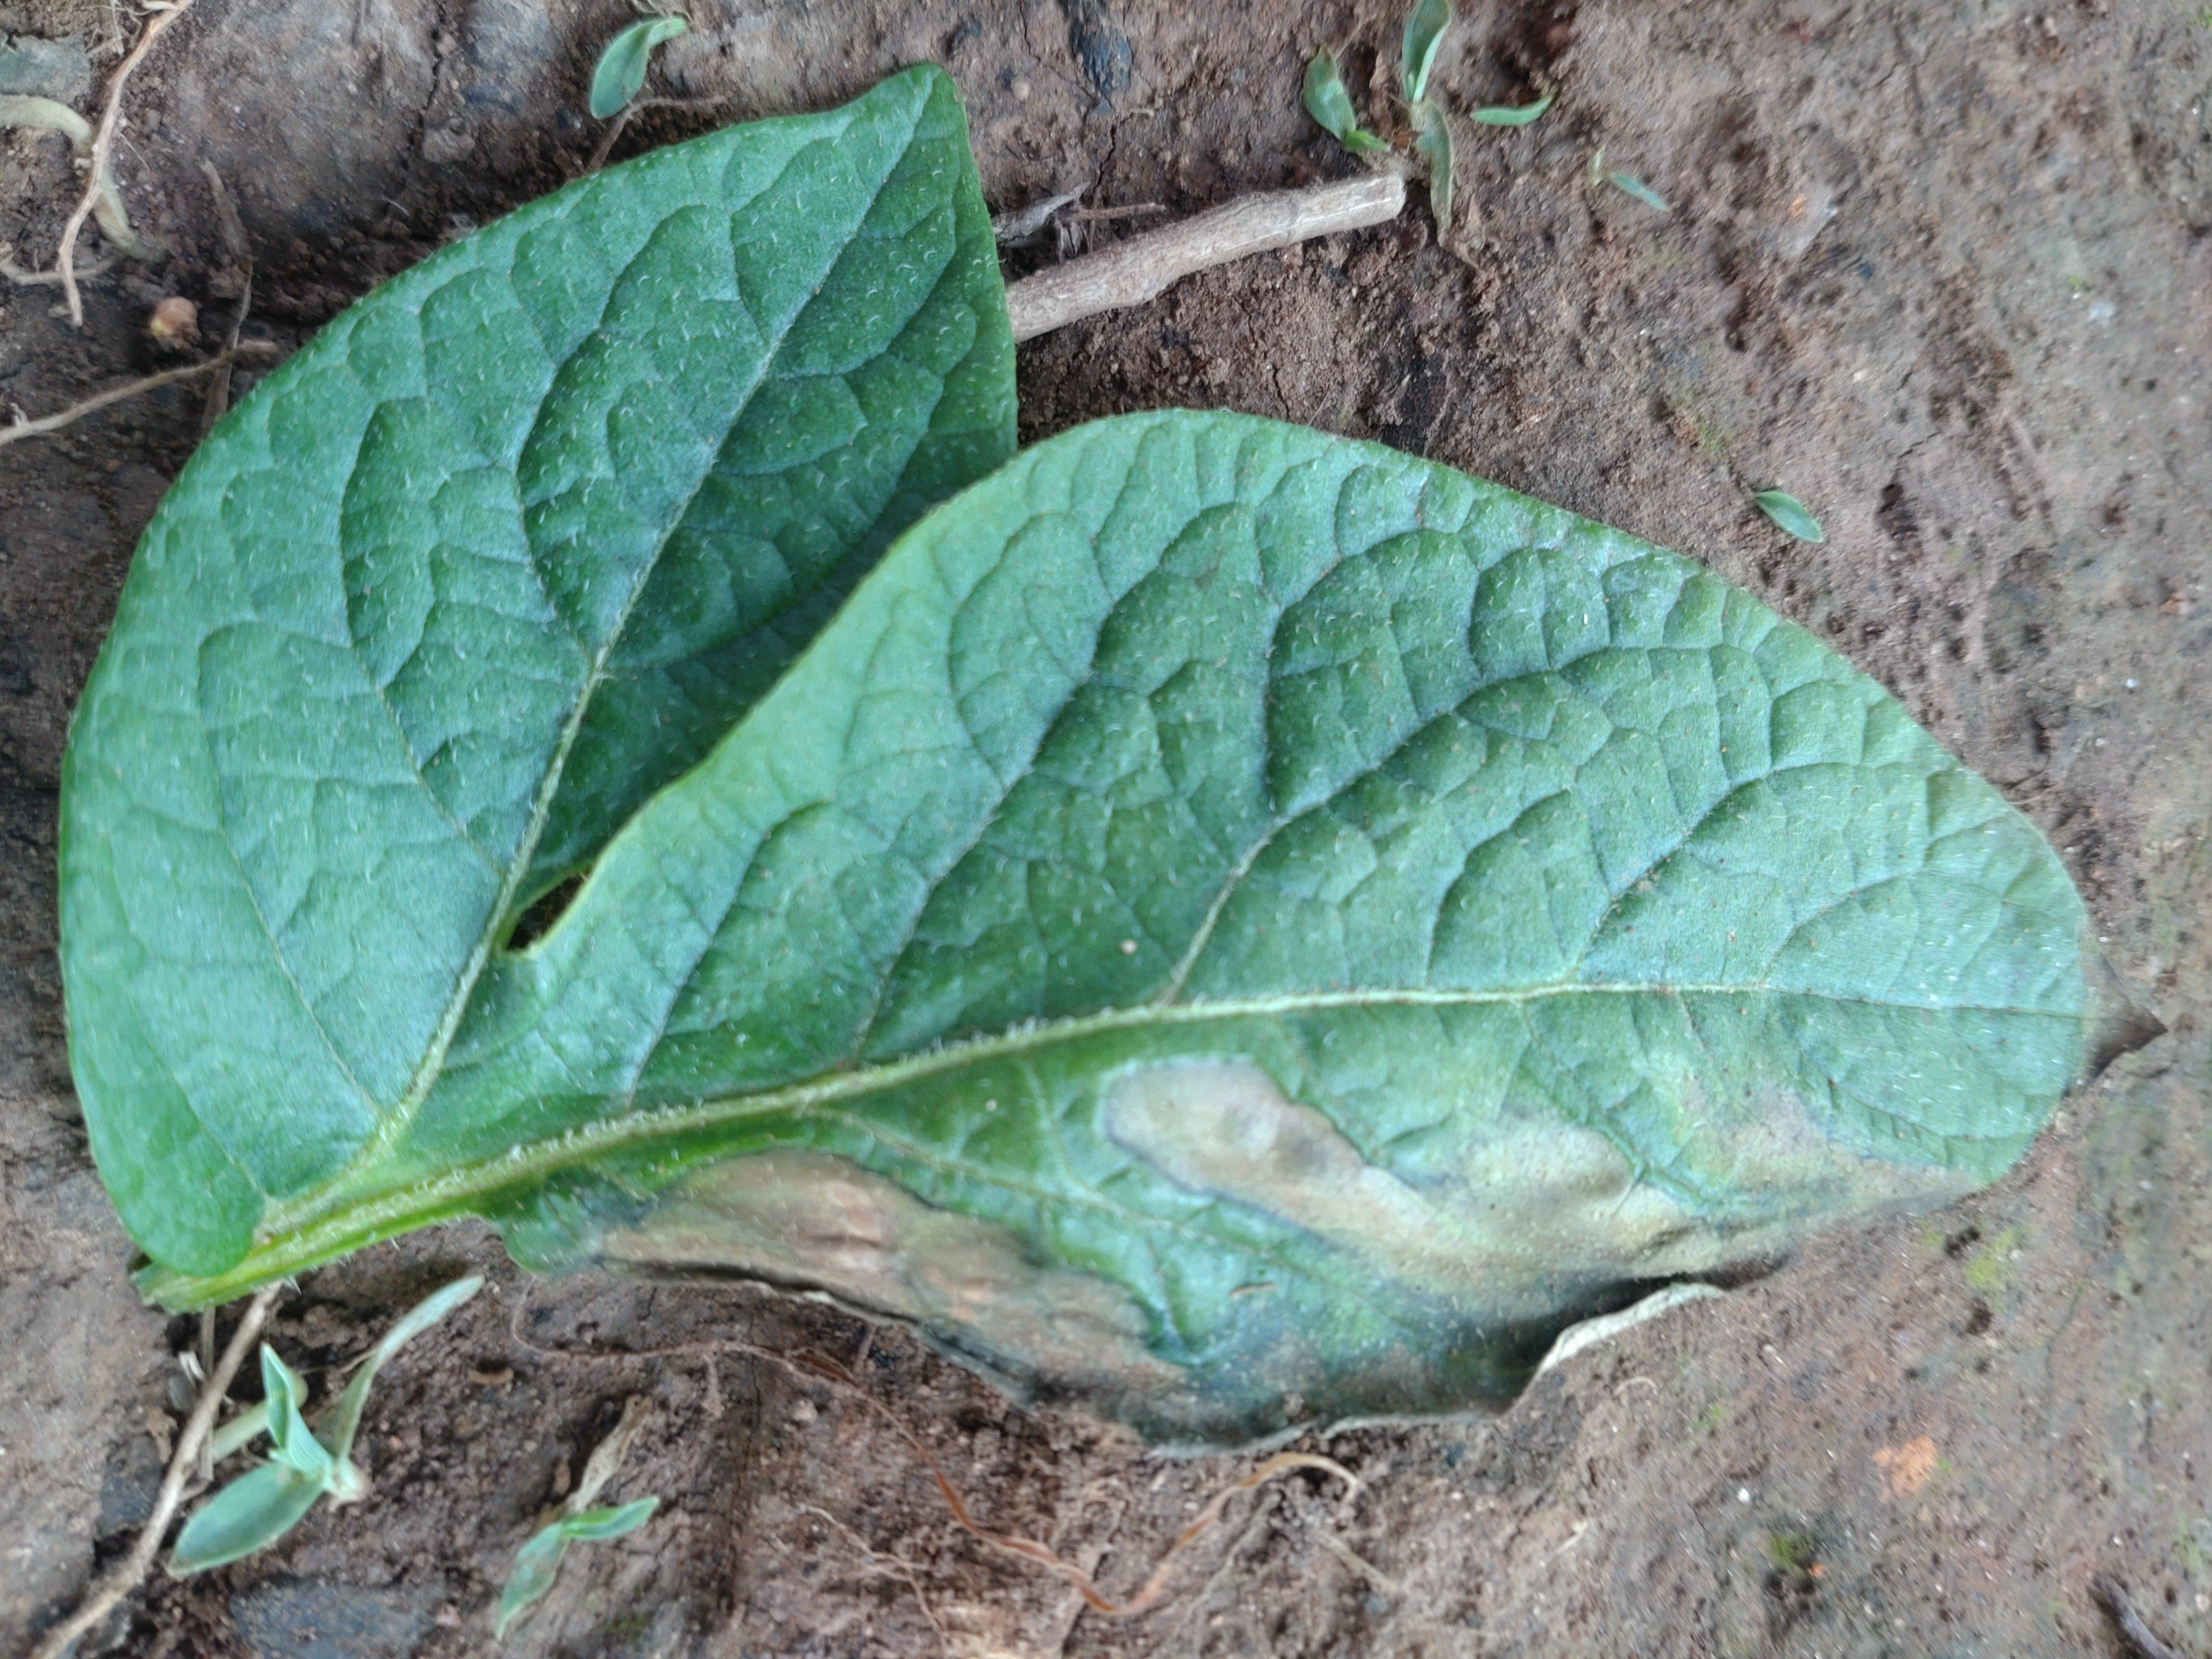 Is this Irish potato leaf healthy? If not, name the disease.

early blight
